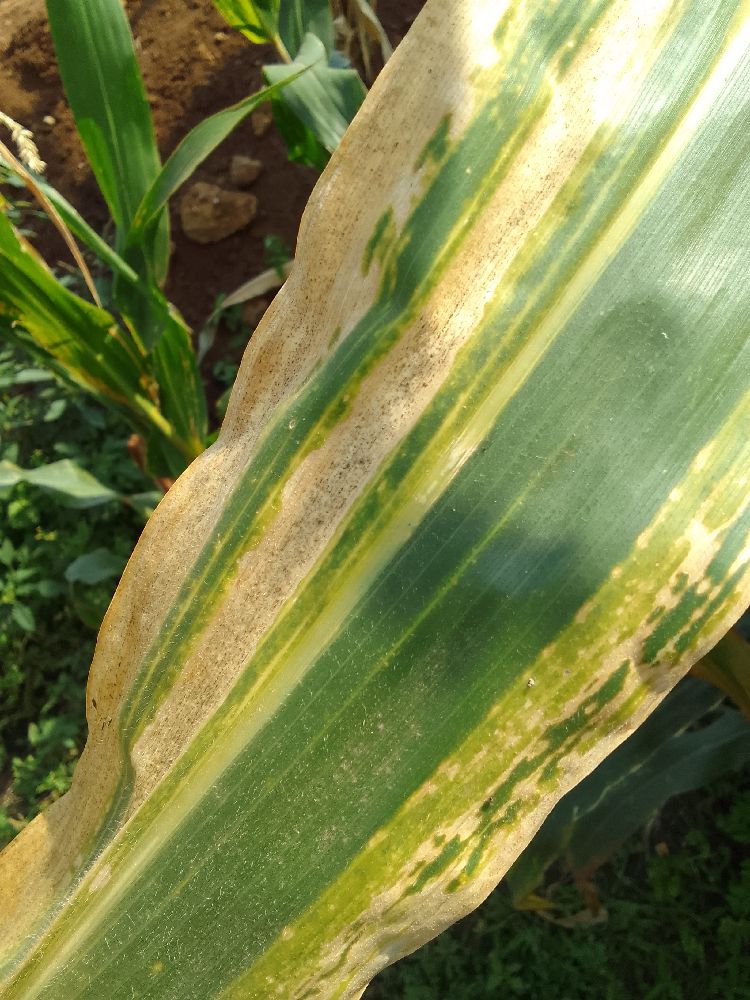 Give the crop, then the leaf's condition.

maize, maize lethal necrosis
